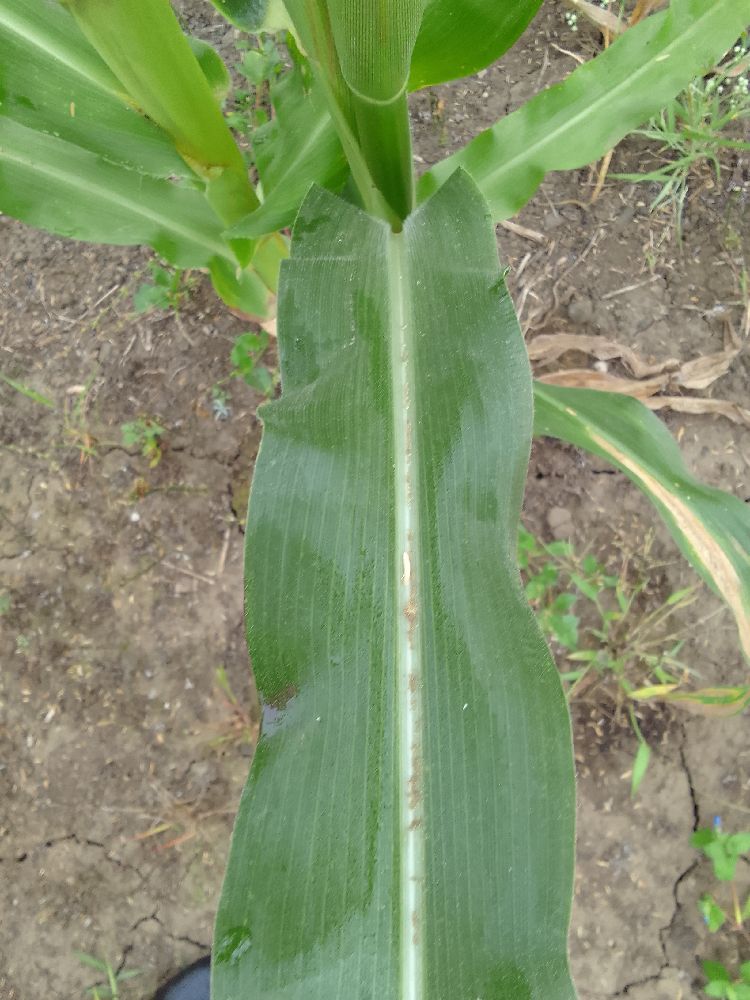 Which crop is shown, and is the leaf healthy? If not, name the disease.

maize, healthy
